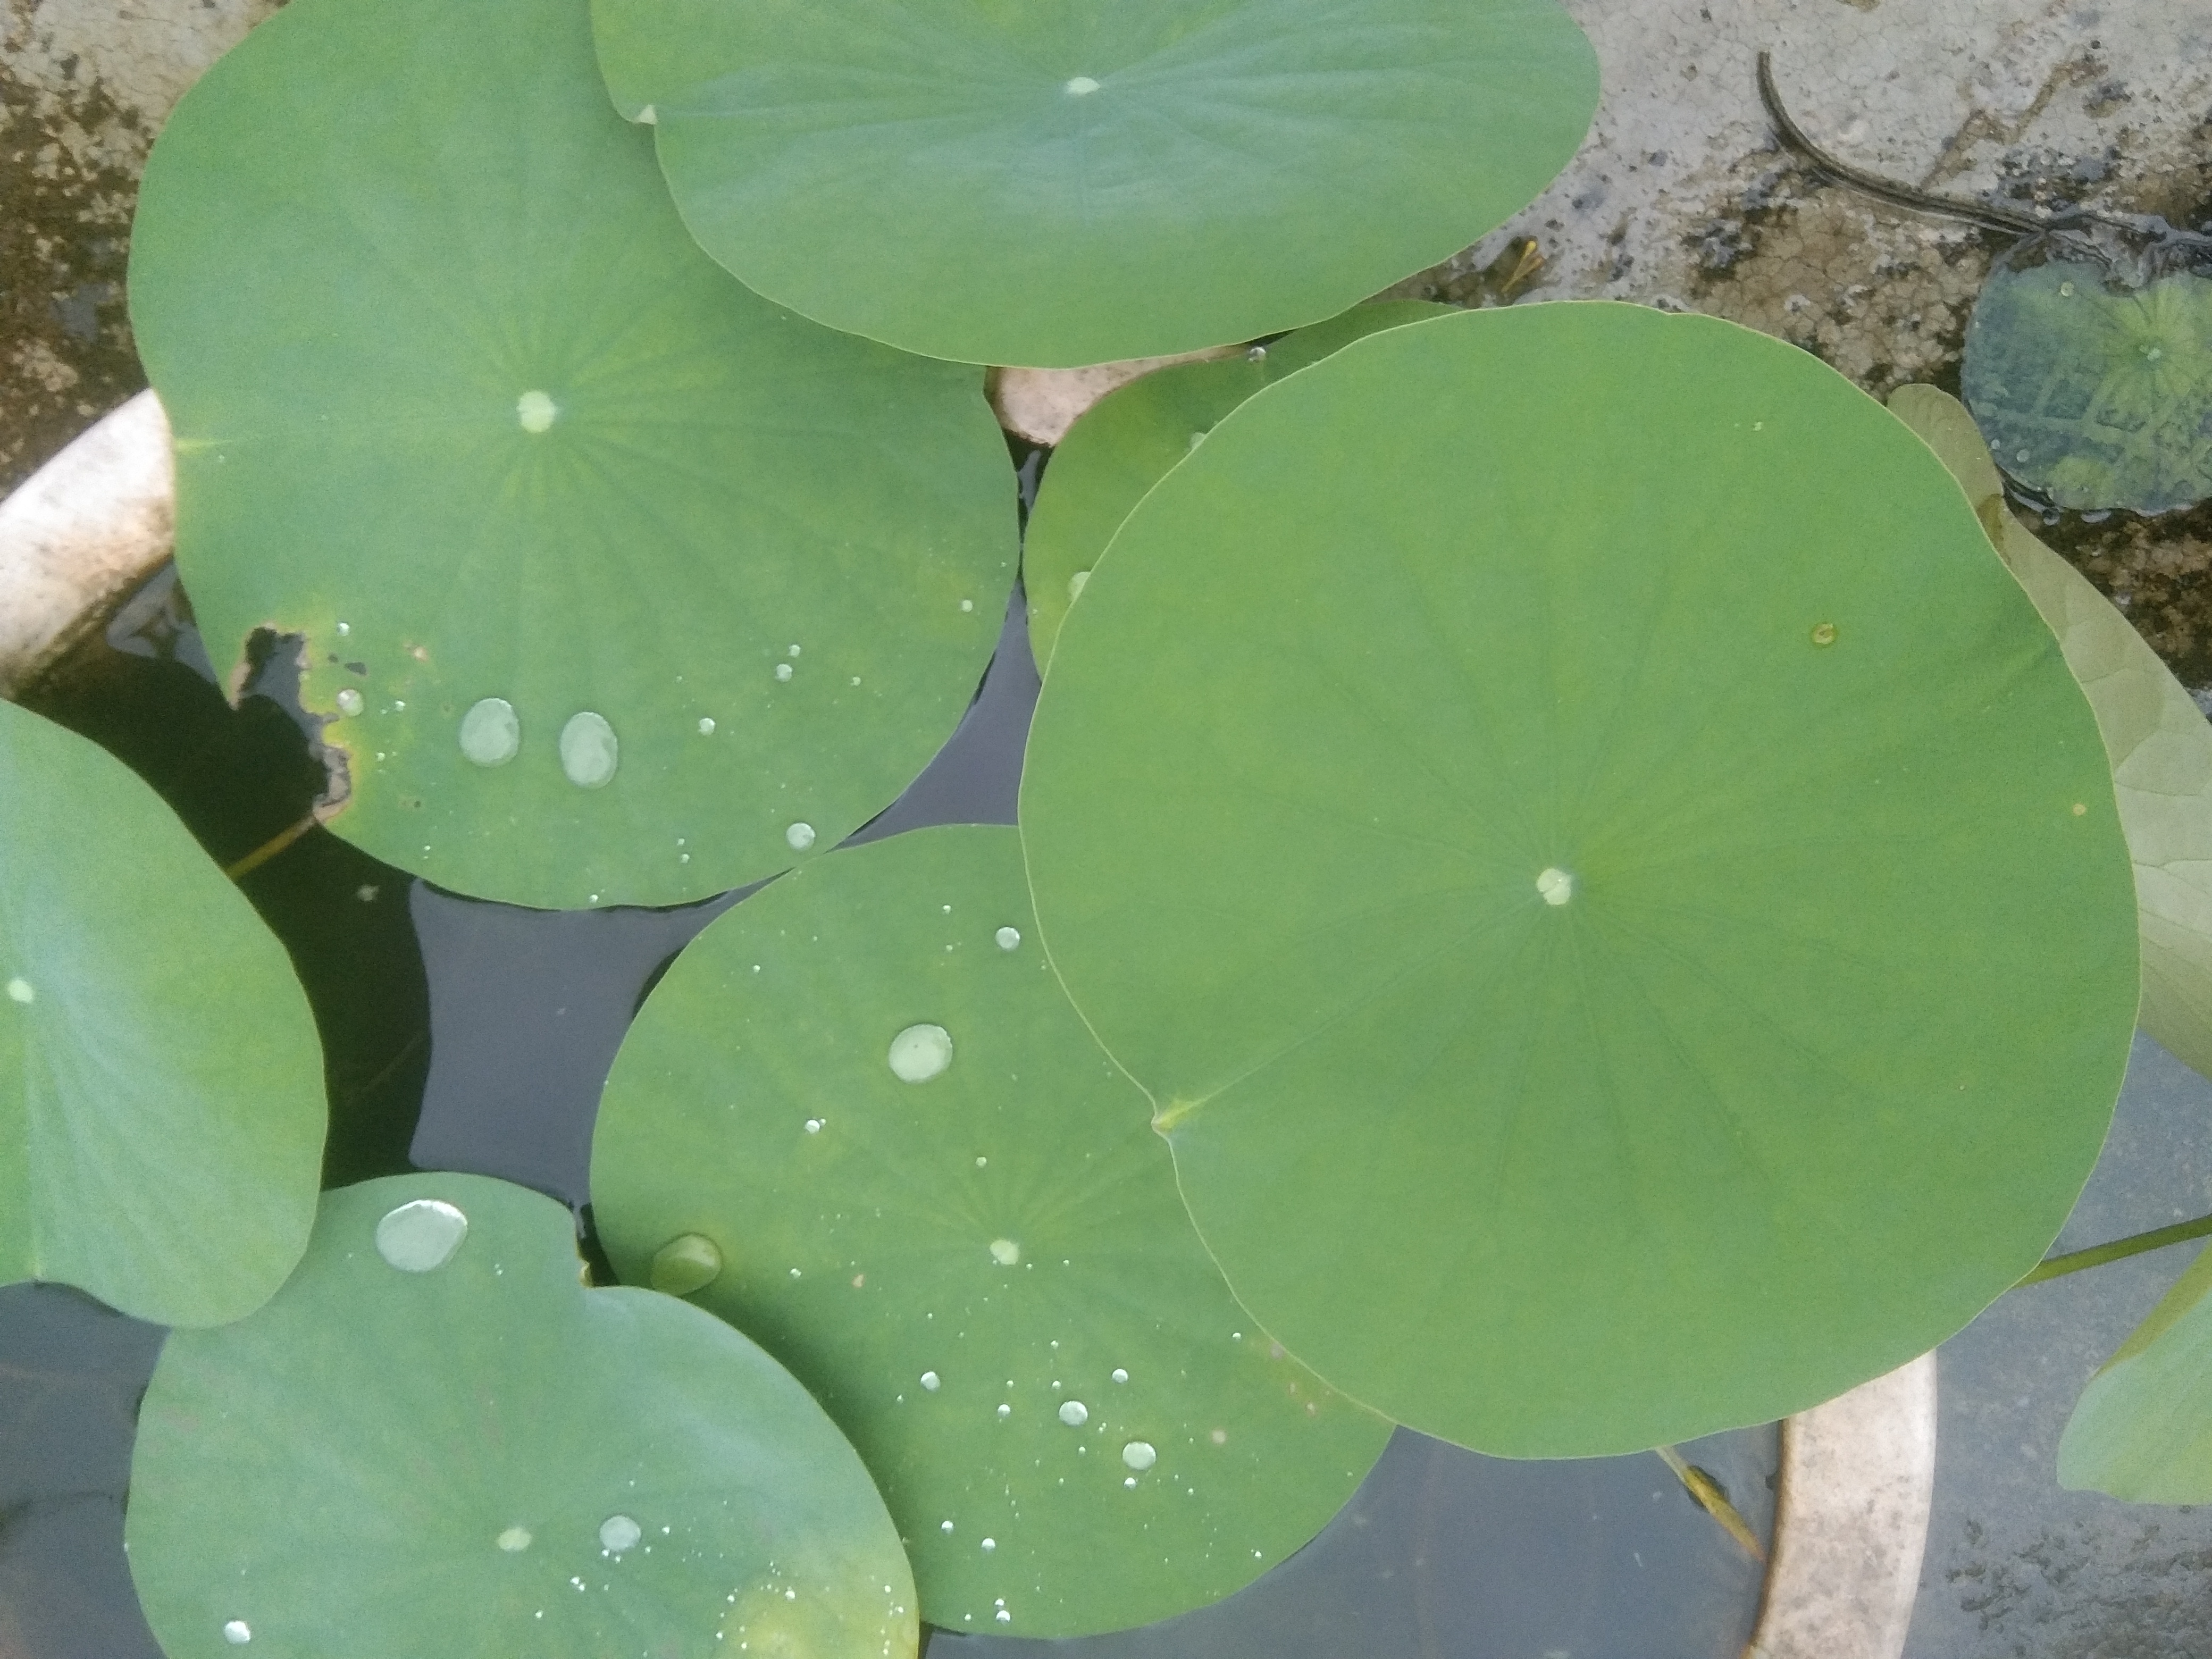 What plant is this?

lotus
